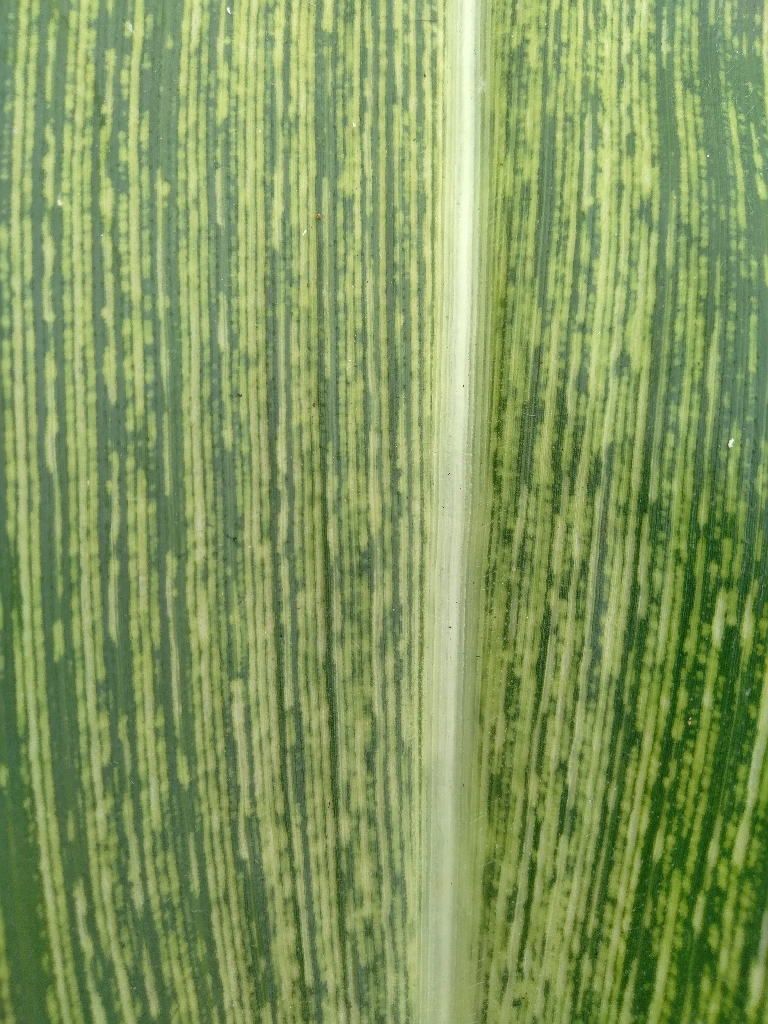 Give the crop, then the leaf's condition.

maize, maize streak virus
